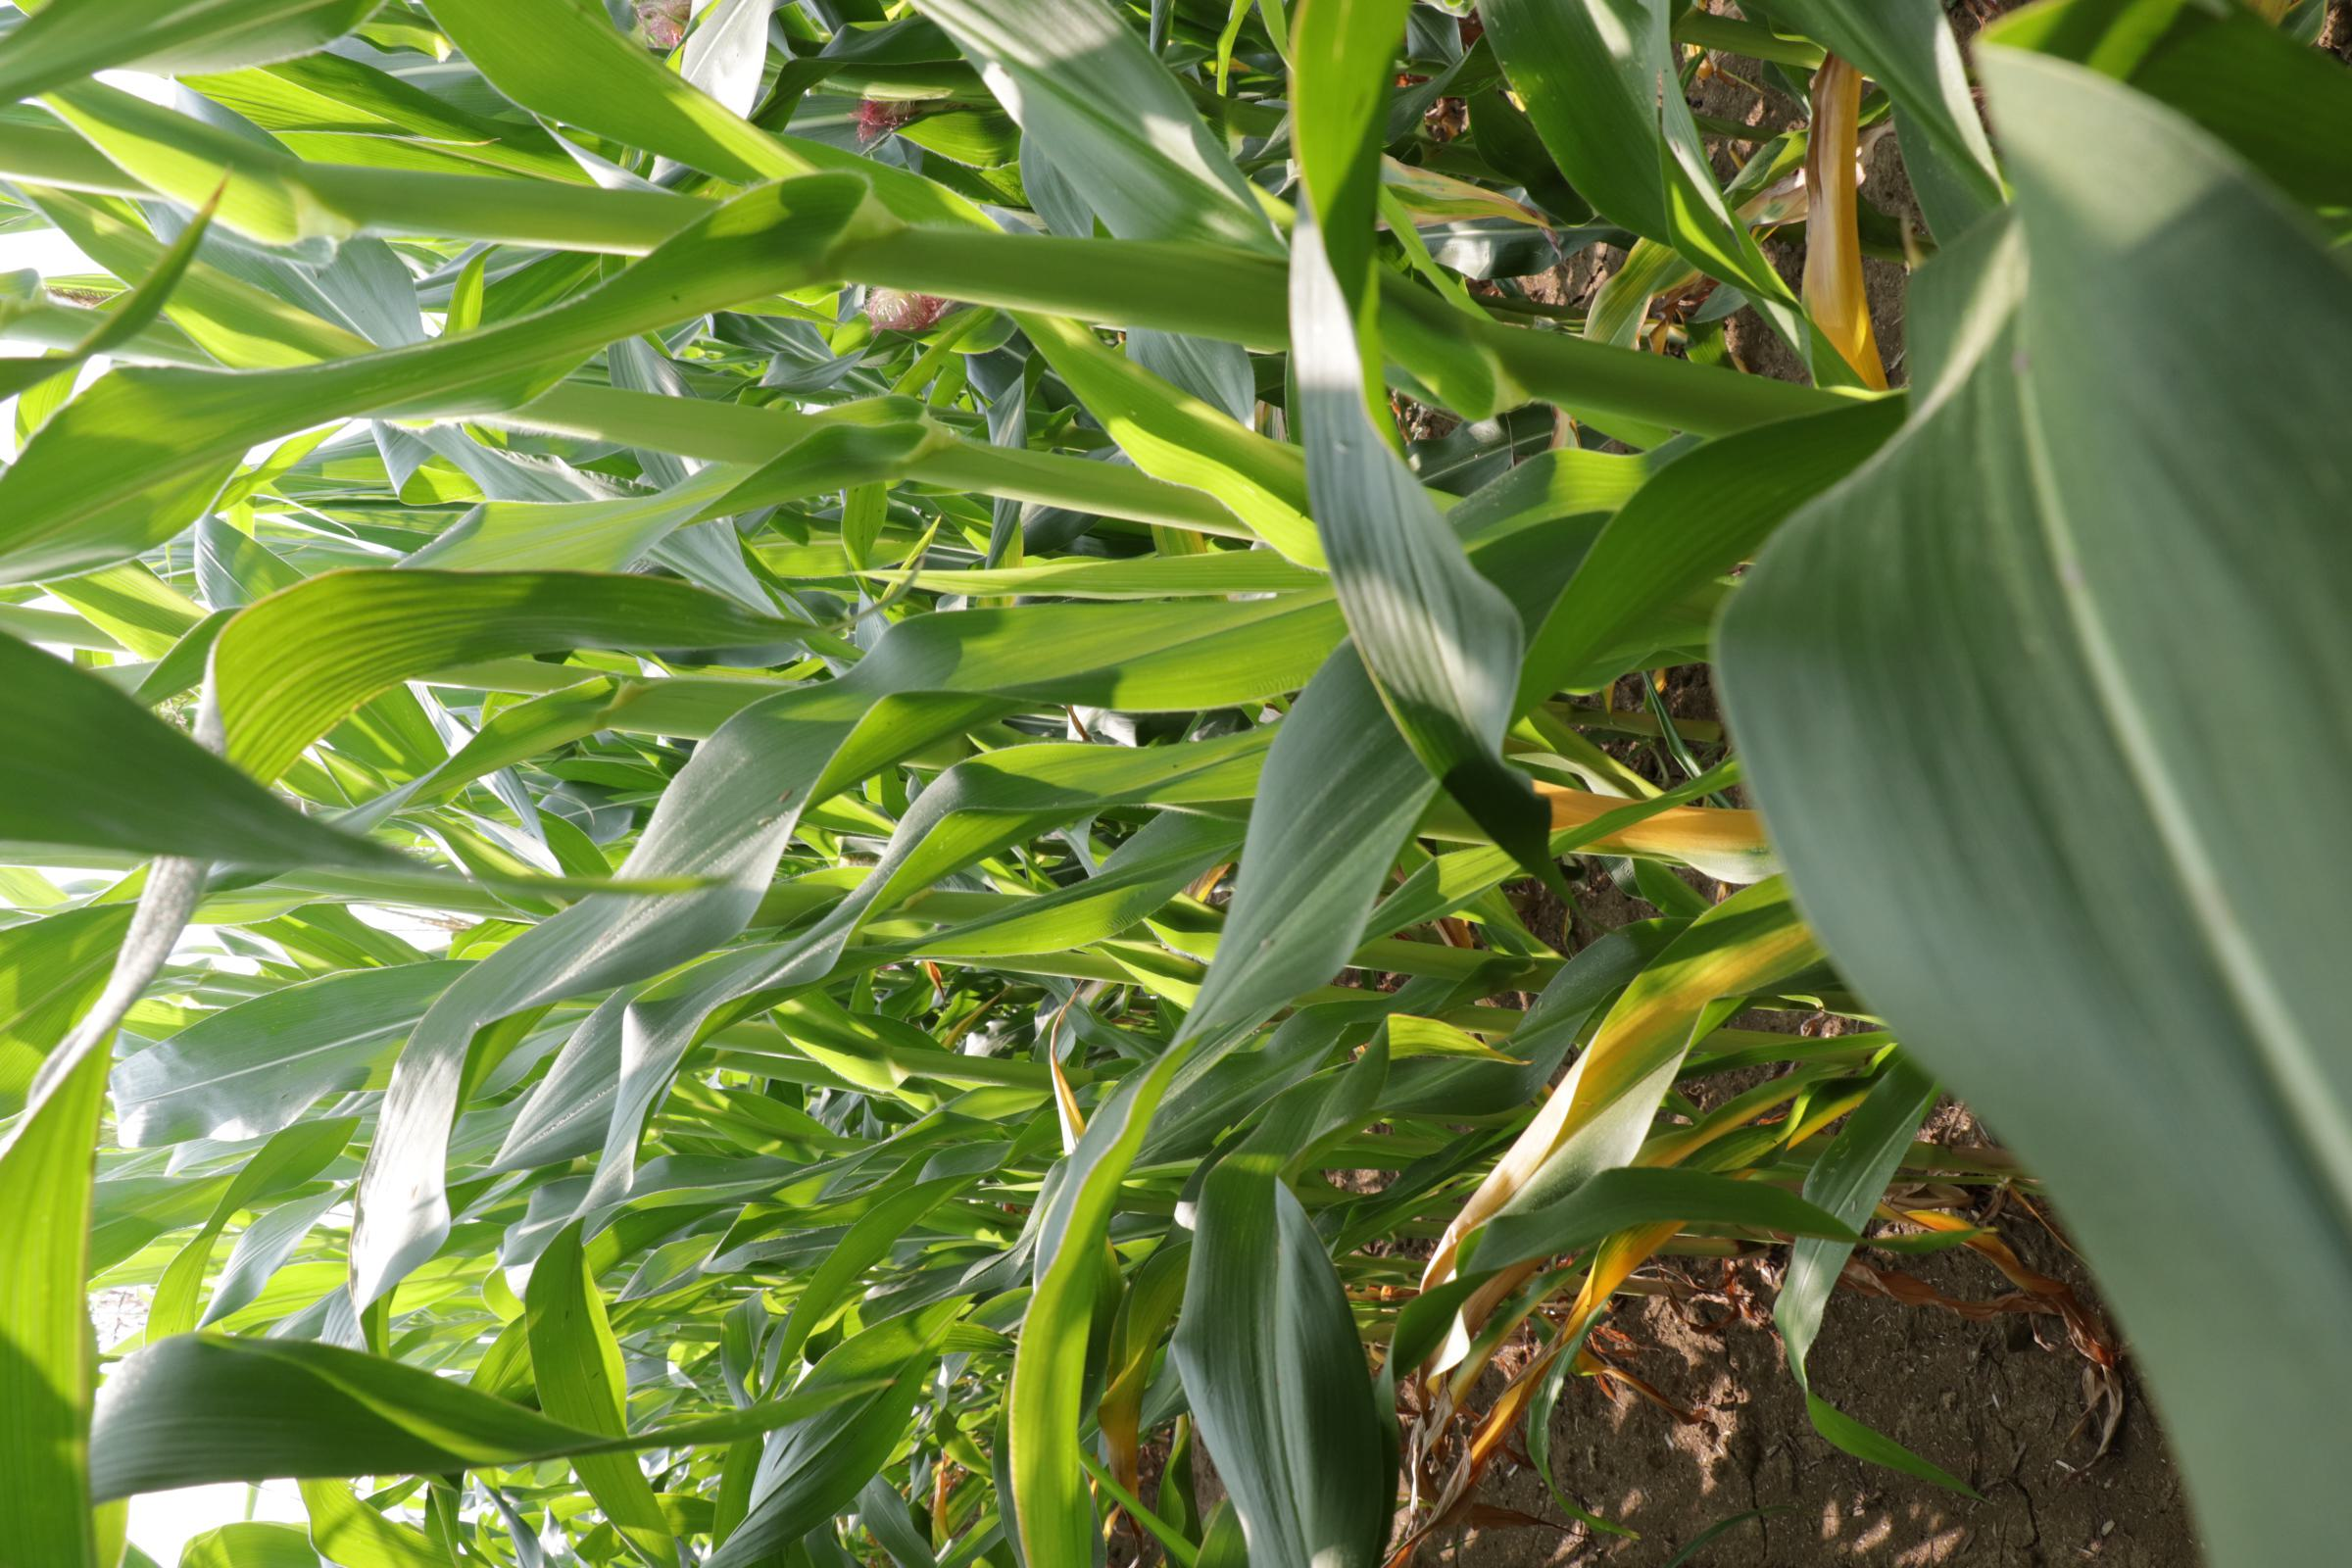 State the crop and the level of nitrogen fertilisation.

maize, reduced nitrogen fertilisation
